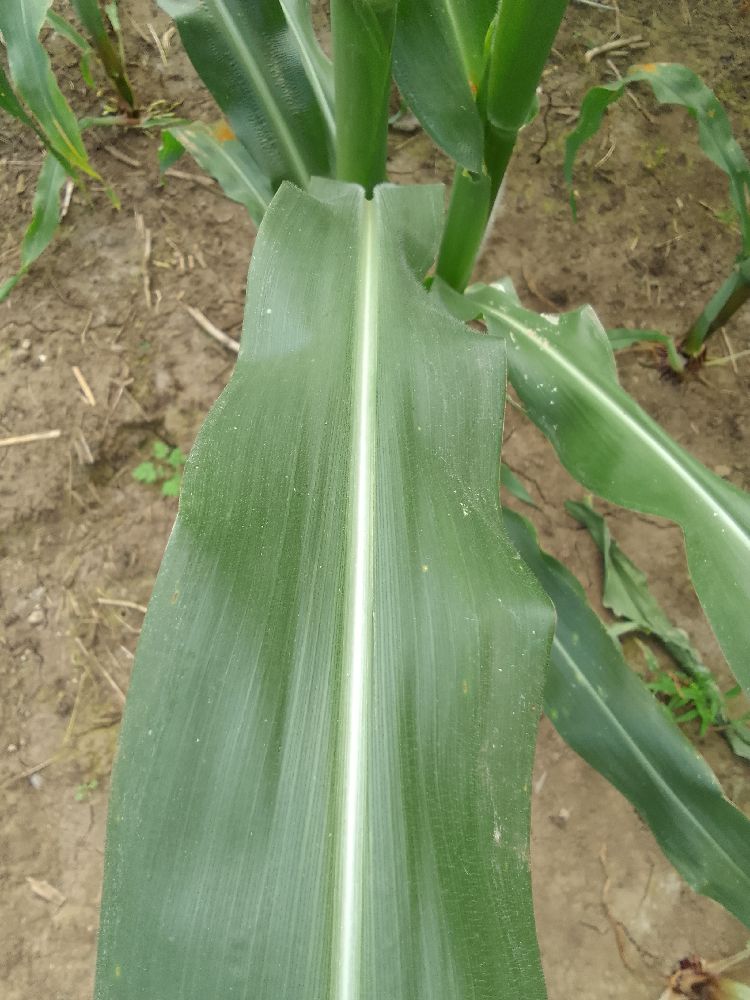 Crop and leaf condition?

maize, healthy
